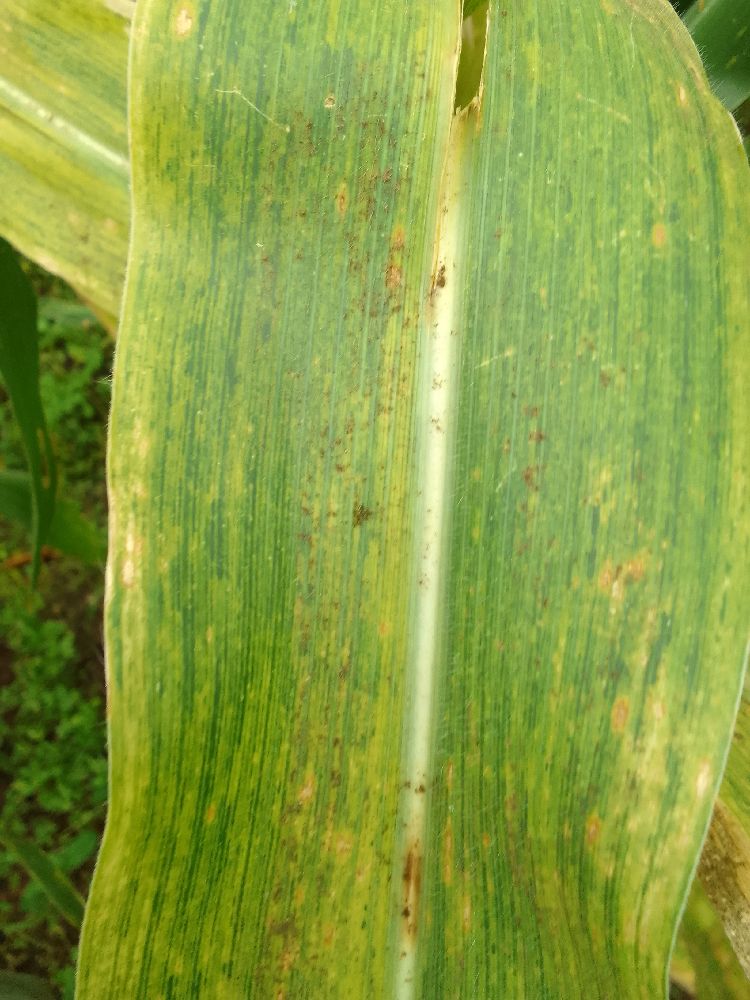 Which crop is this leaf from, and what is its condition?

maize, maize lethal necrosis
